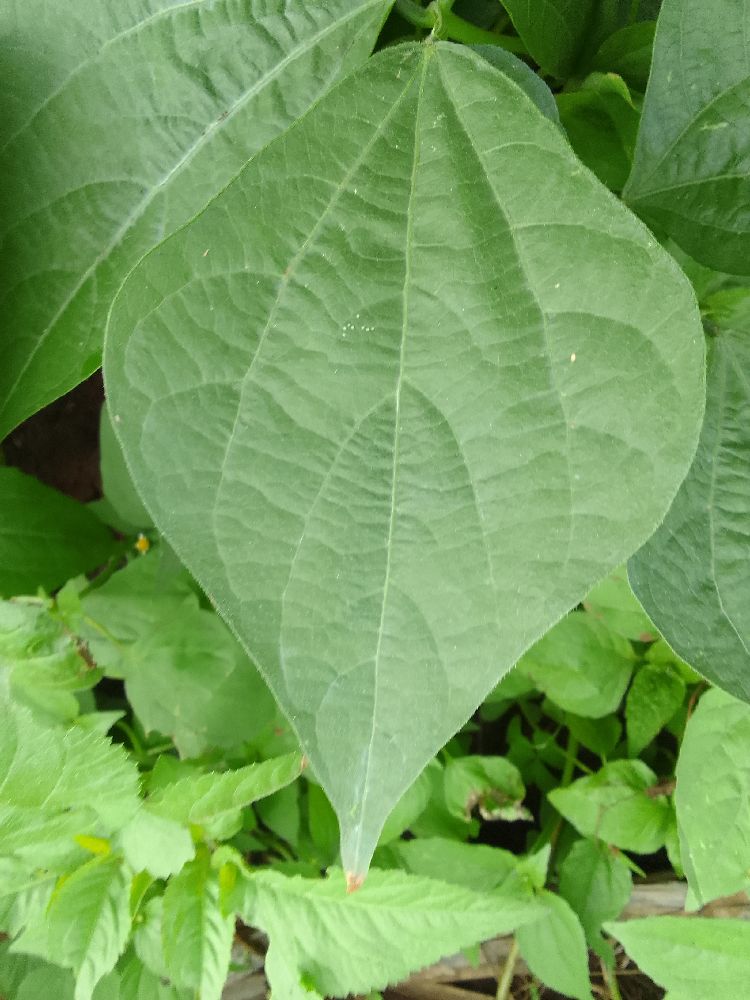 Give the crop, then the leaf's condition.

common bean, healthy
